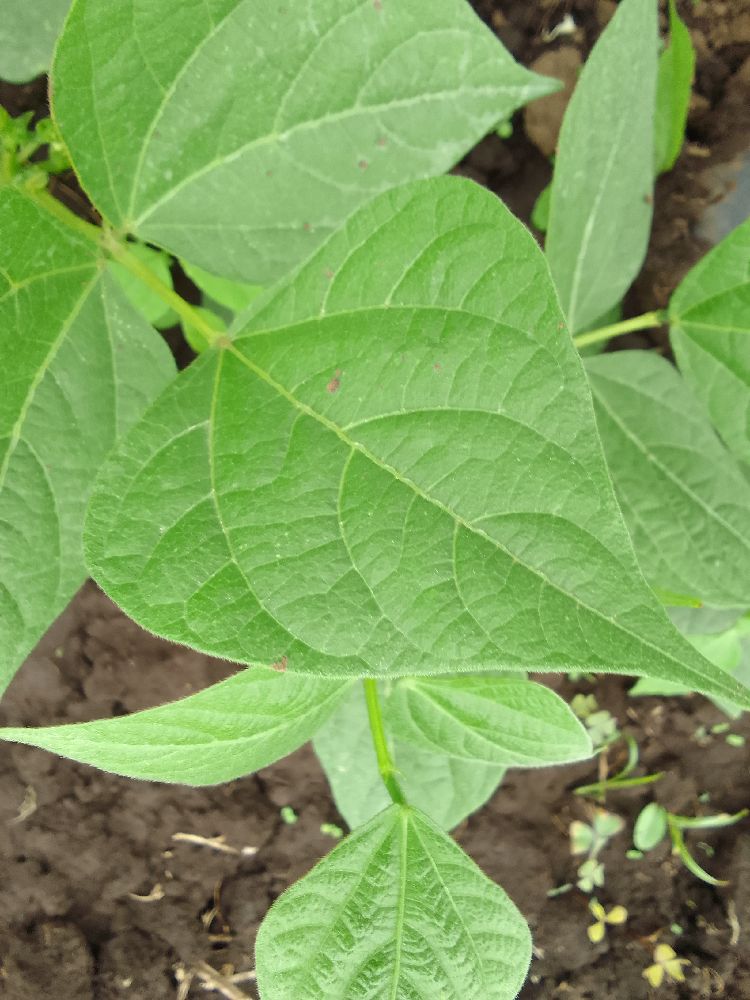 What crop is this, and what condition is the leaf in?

common bean, healthy
